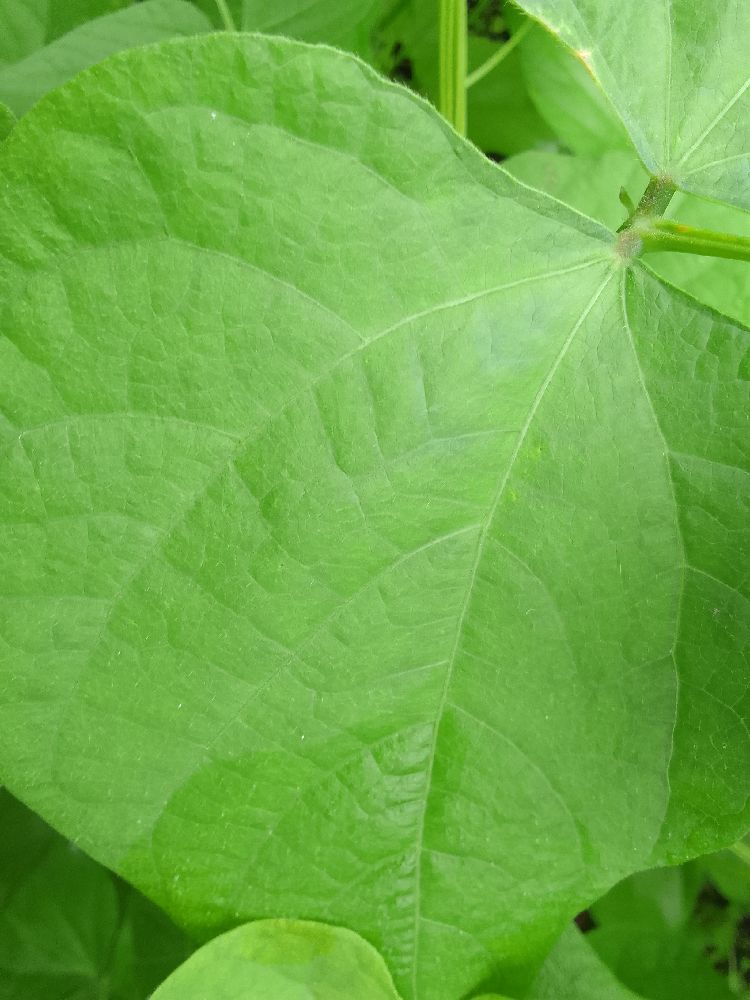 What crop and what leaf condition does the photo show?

common bean, healthy
